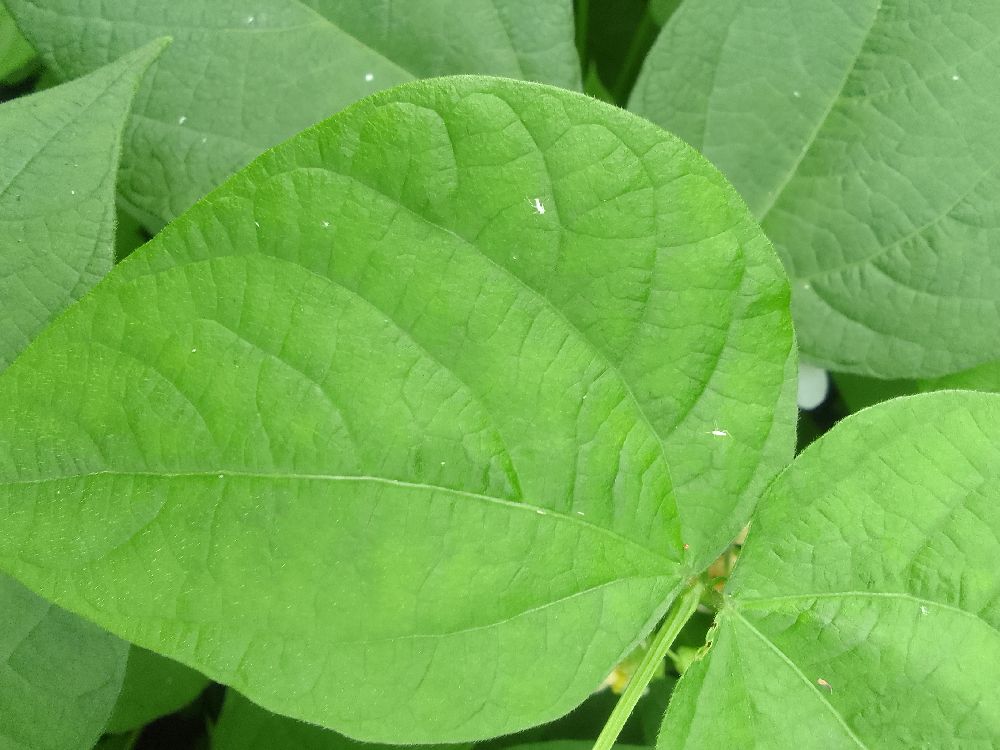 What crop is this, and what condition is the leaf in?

common bean, healthy
